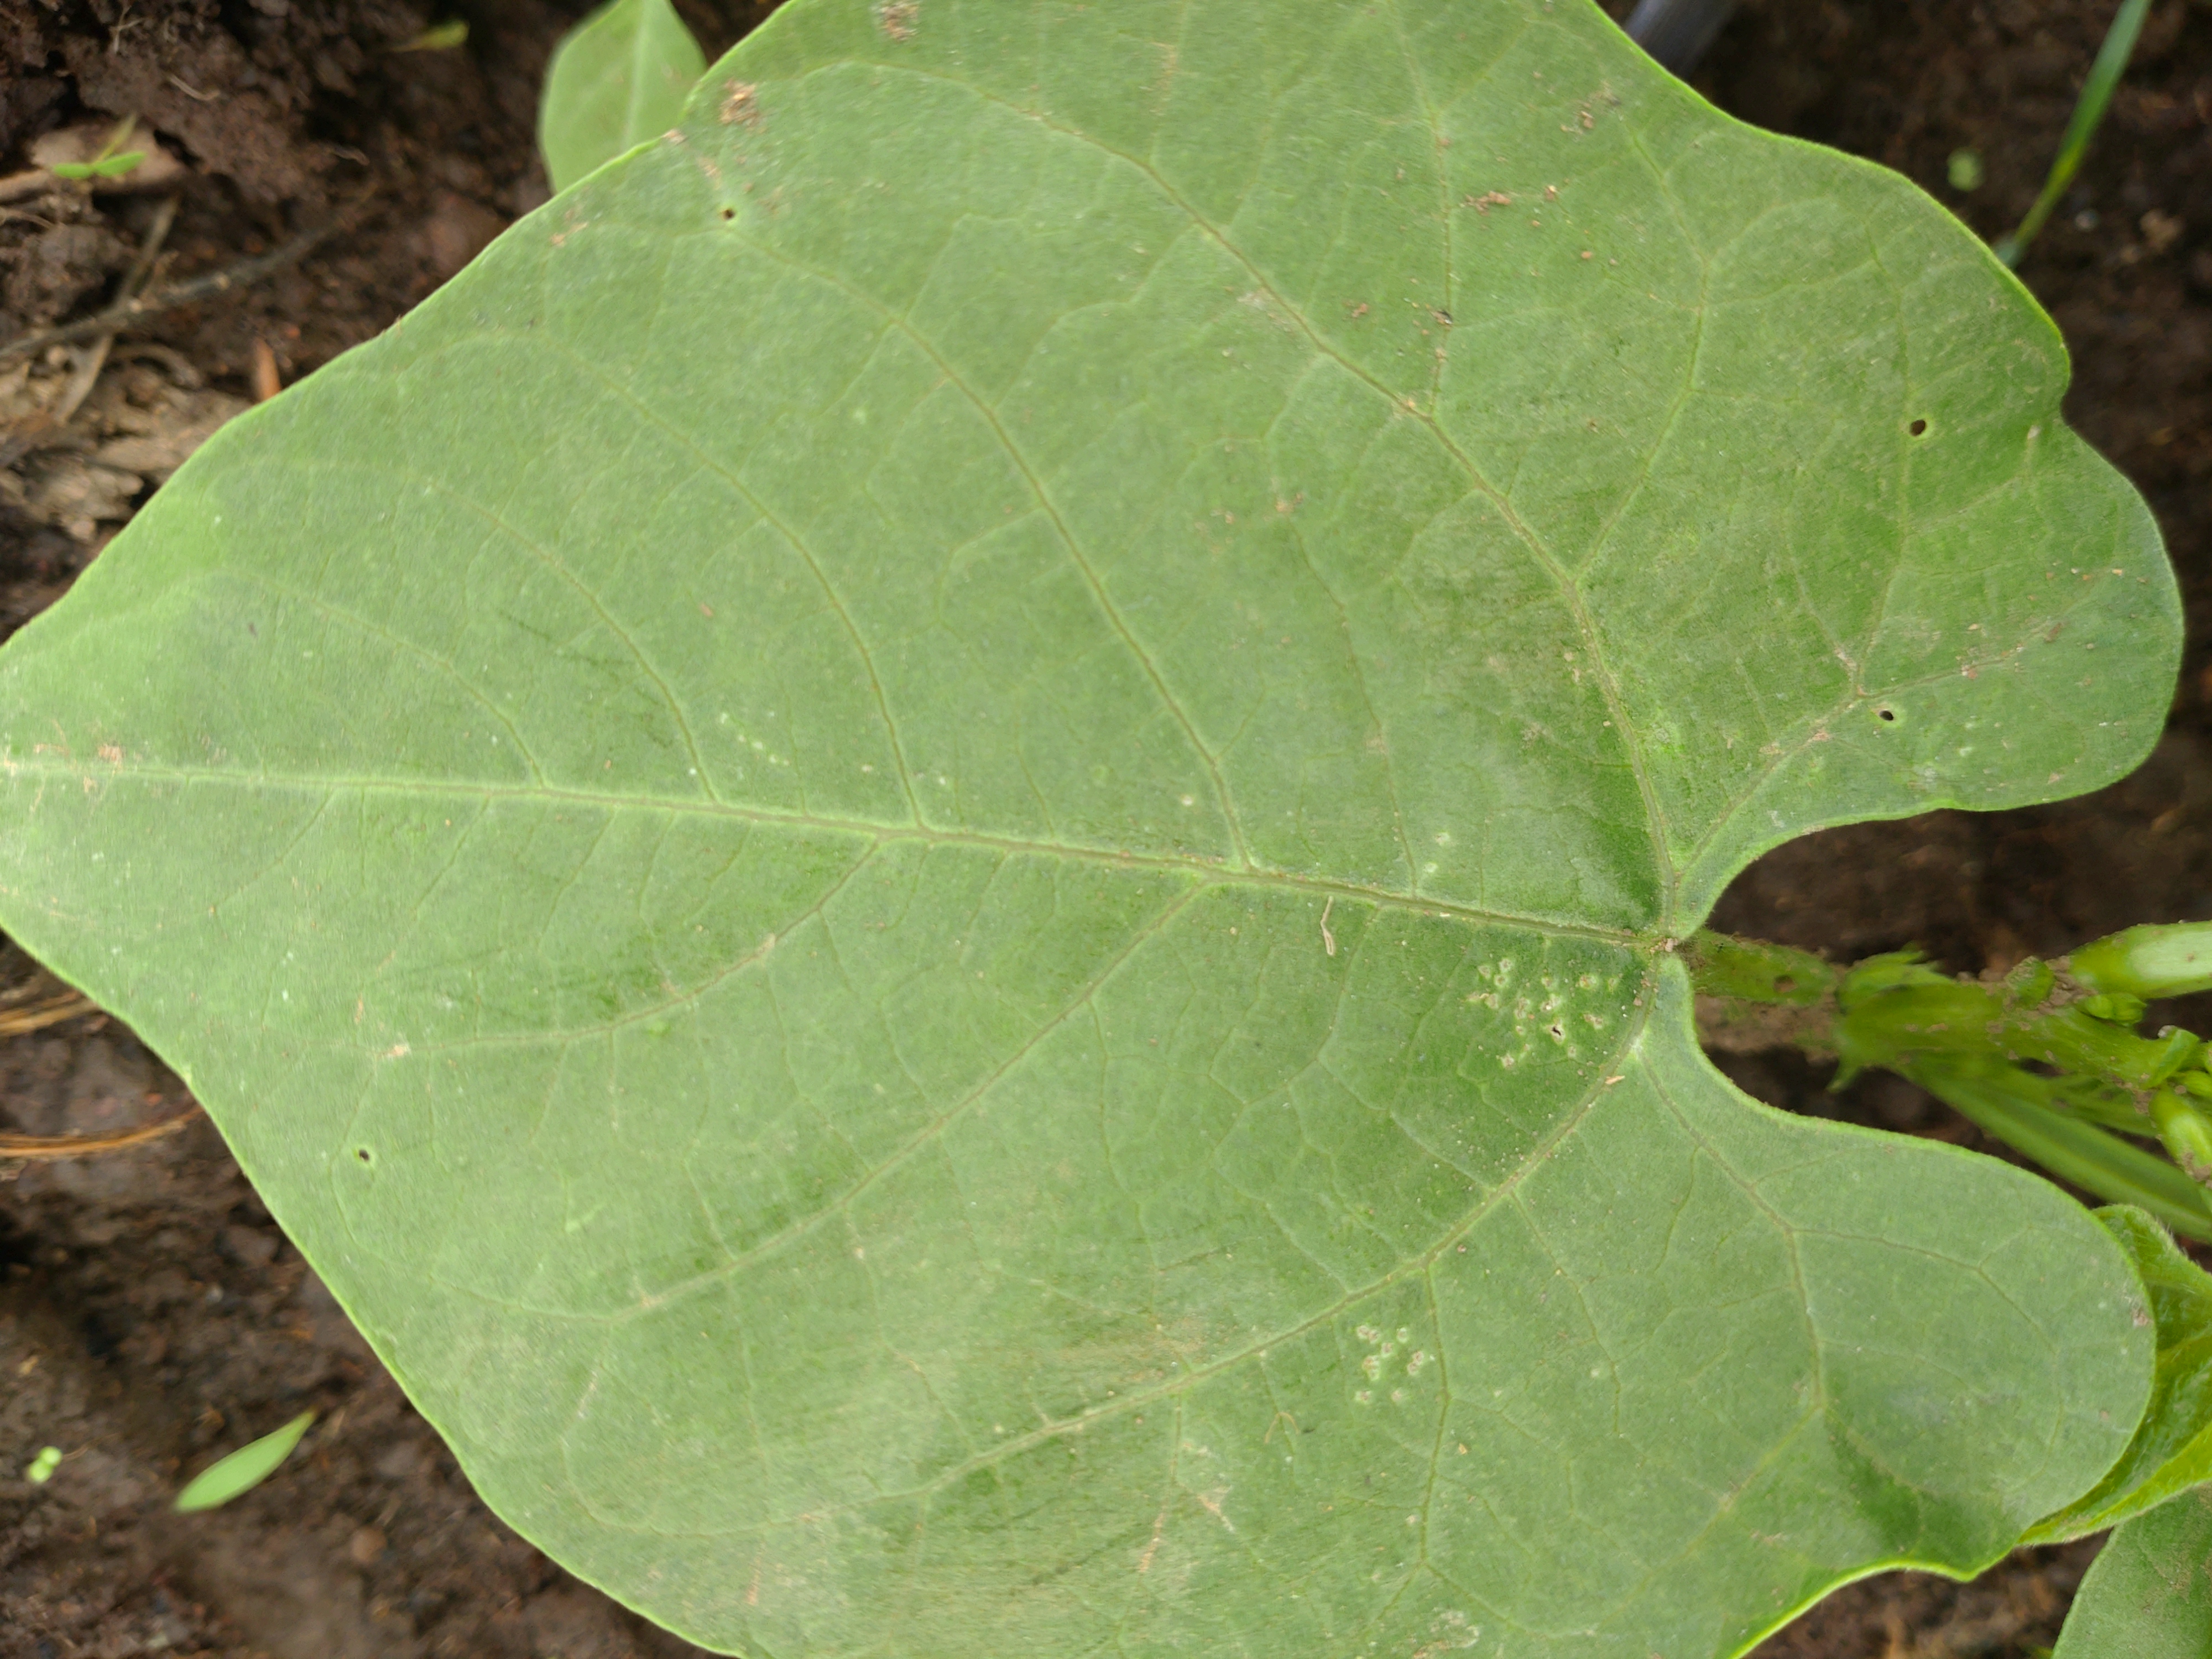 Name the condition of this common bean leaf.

healthy
